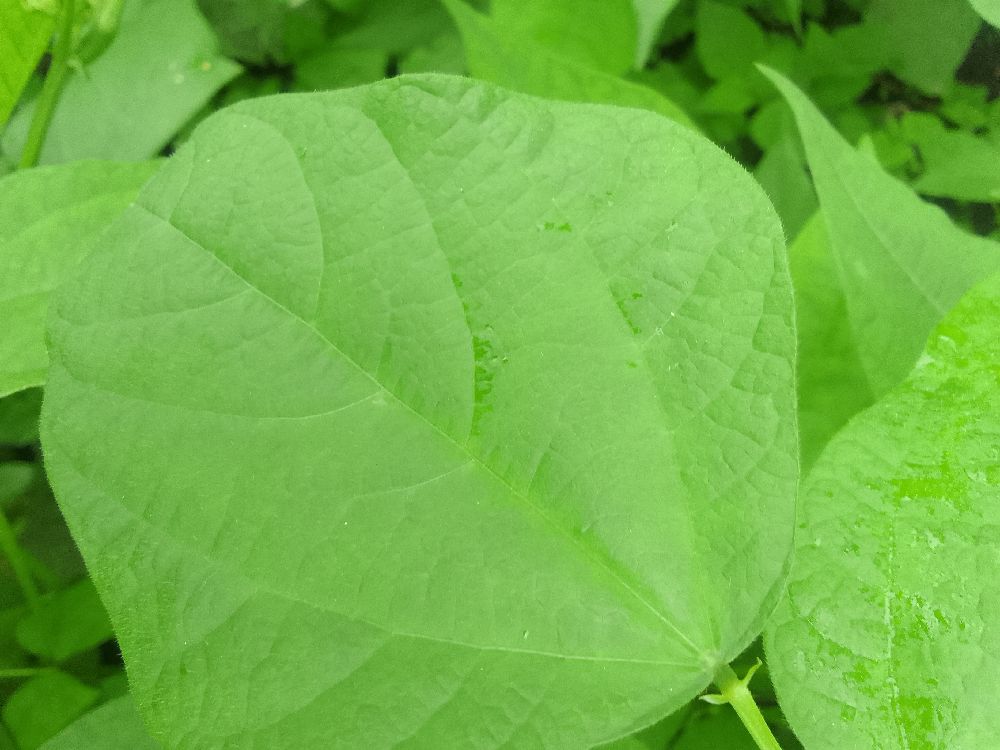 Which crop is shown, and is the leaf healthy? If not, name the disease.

common bean, healthy
